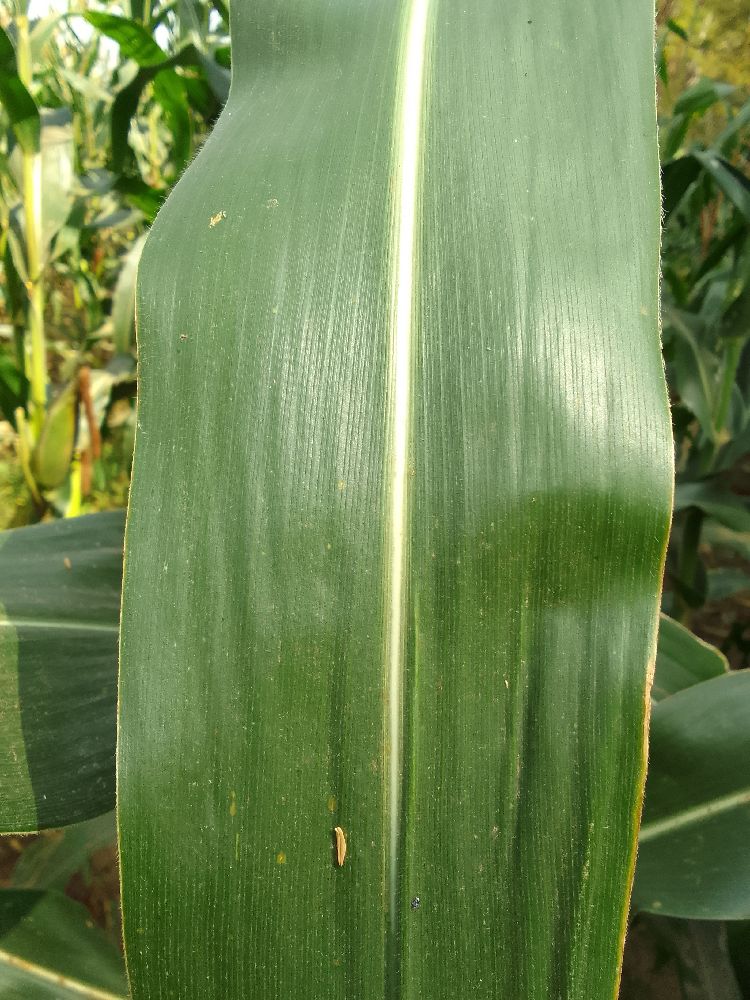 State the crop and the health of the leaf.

maize, healthy
